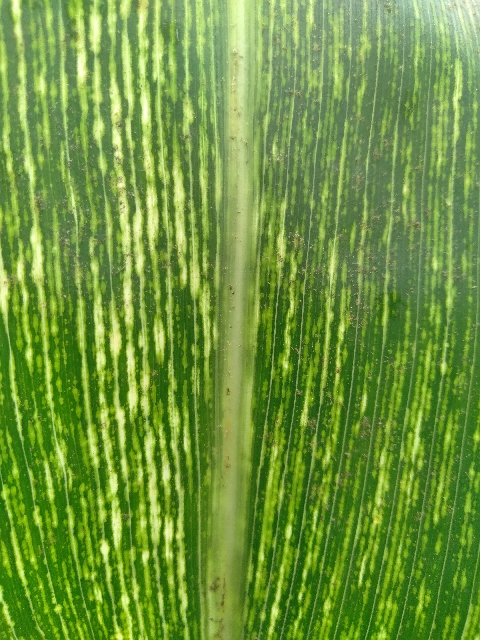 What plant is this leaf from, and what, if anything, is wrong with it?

maize, maize streak virus
